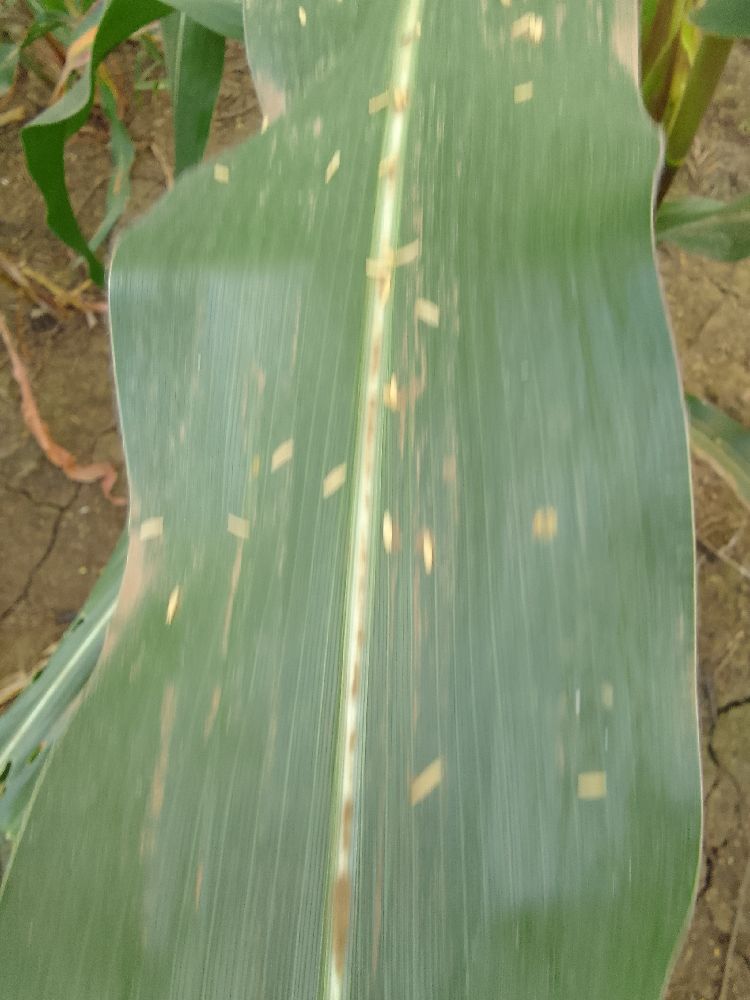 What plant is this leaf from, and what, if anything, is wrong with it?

maize, healthy
